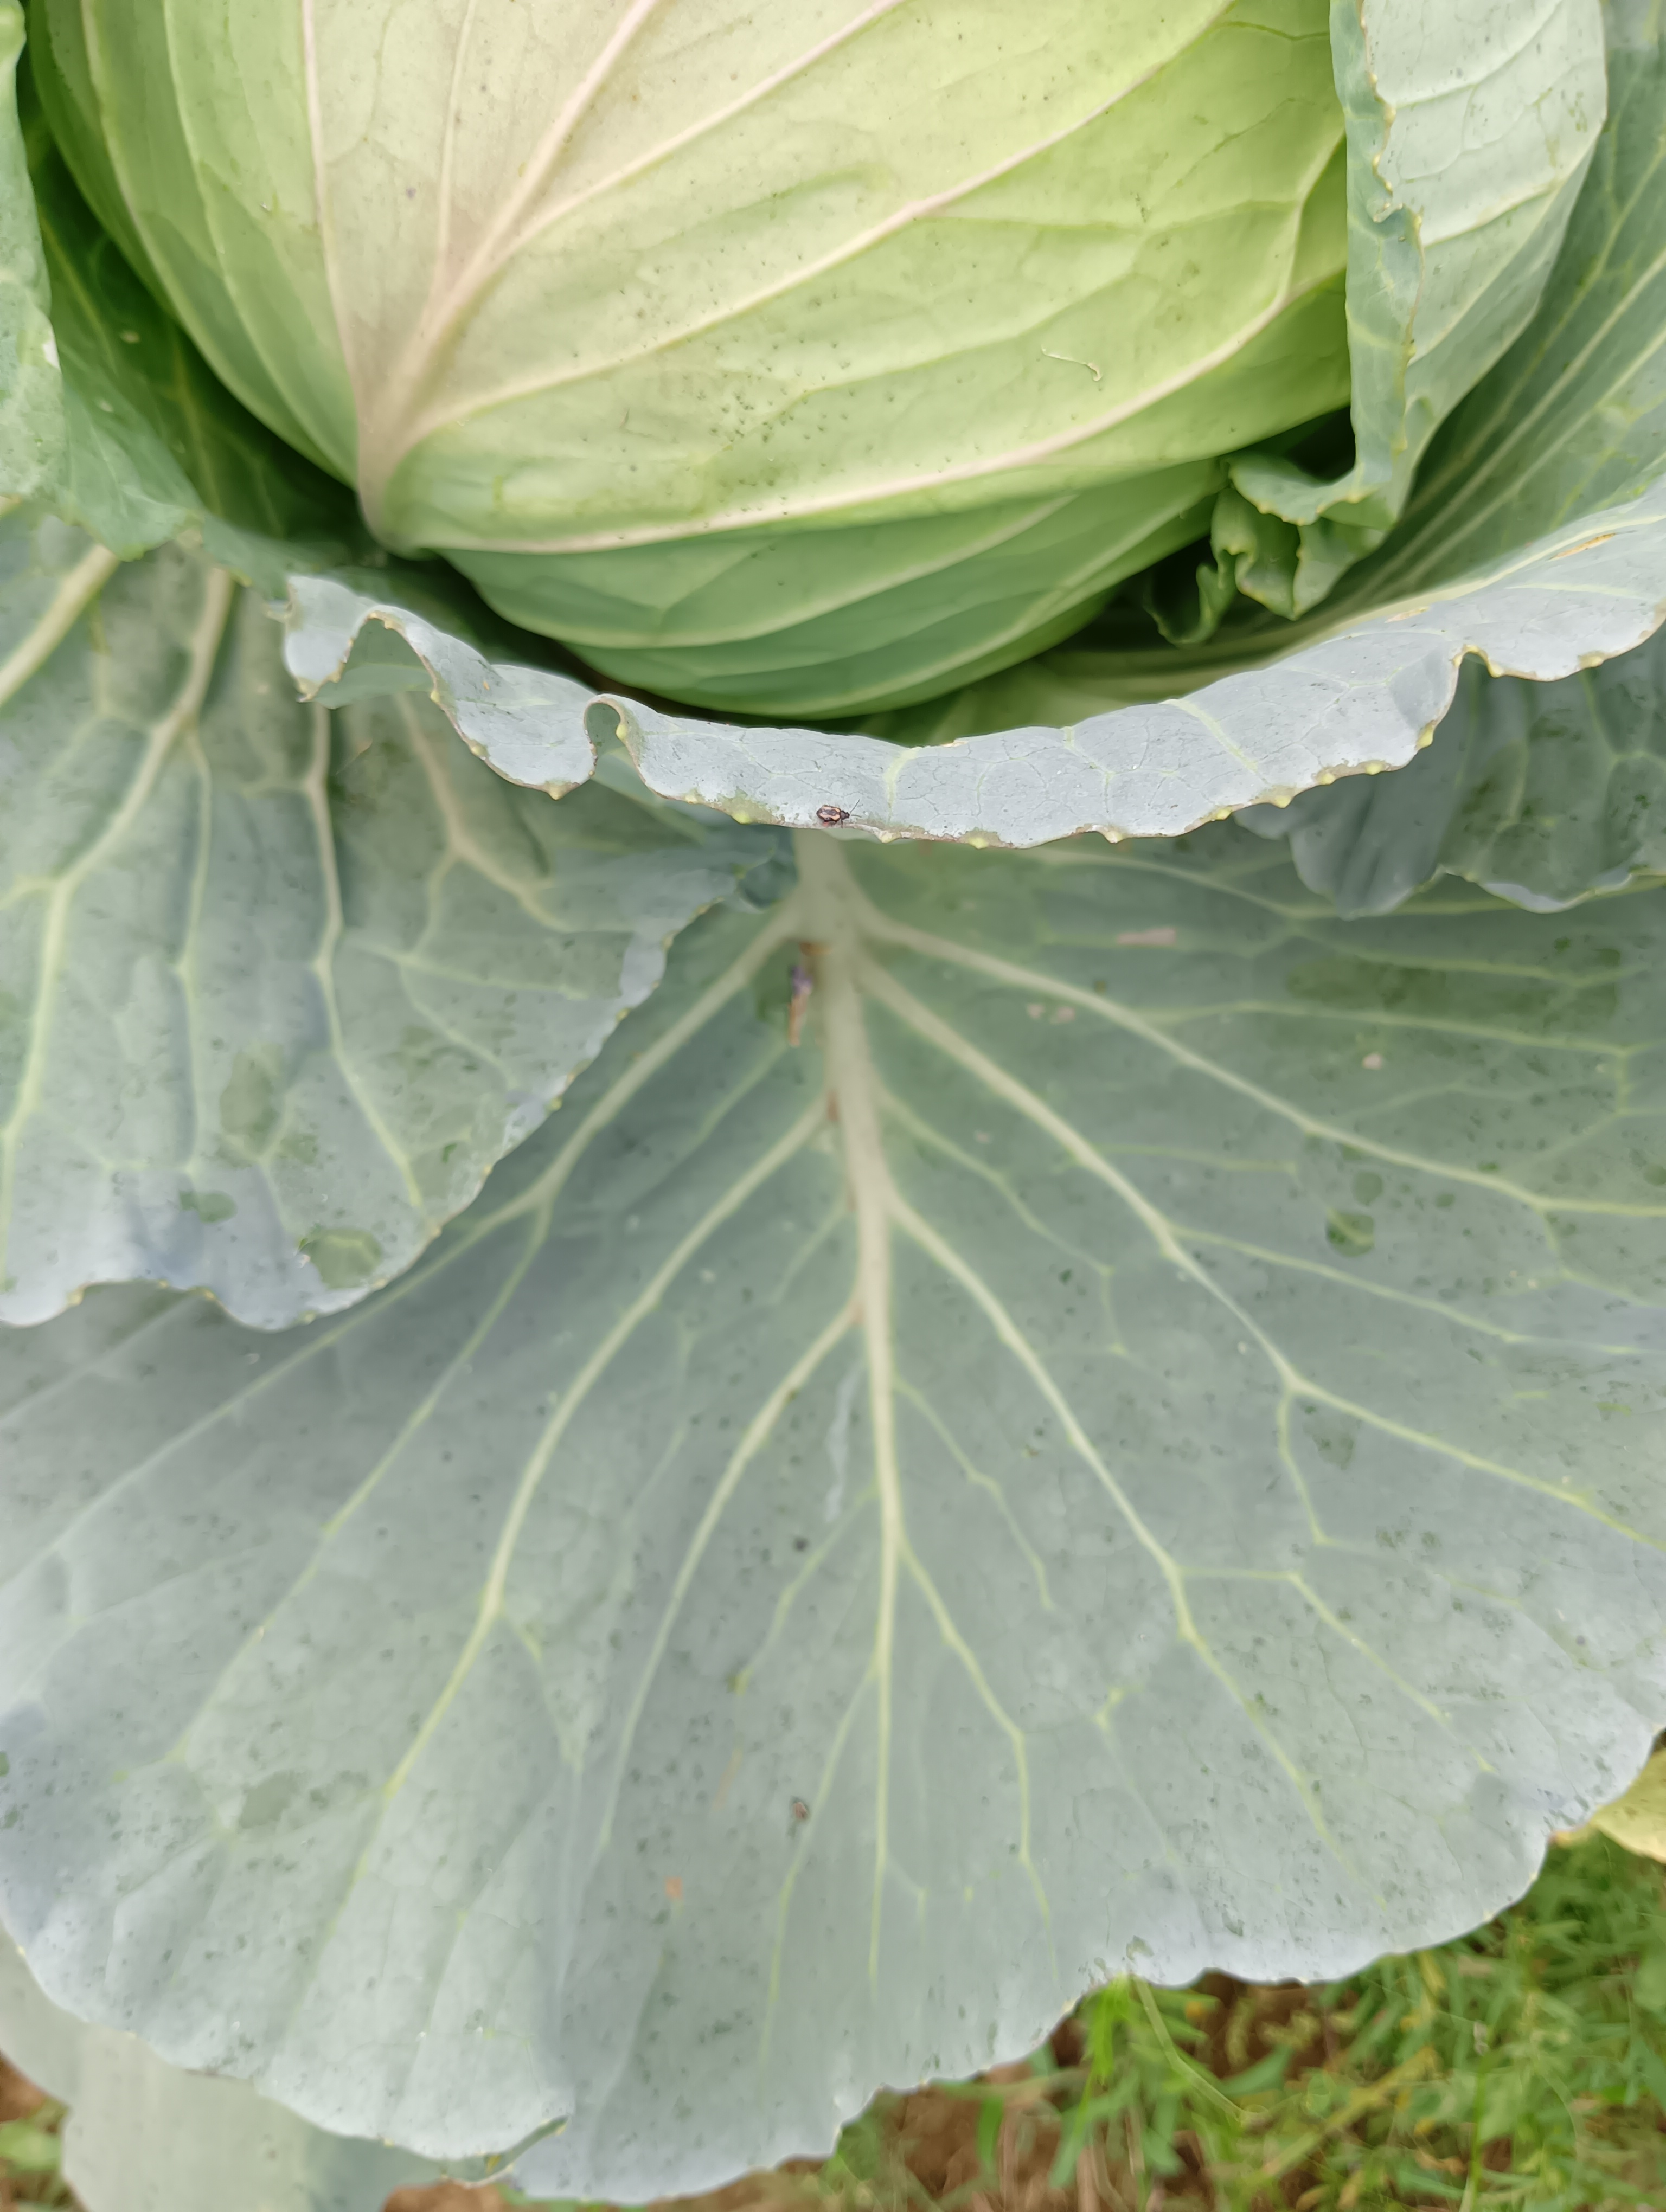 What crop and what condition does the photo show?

cabbage, healthy
